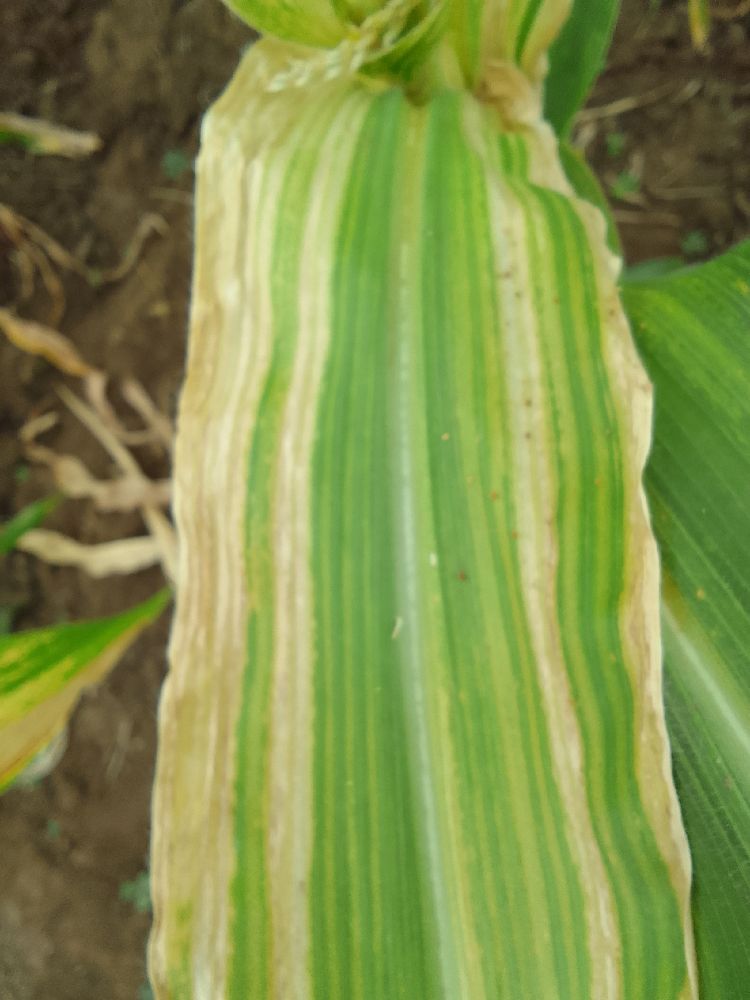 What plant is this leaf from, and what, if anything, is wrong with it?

maize, maize lethal necrosis
